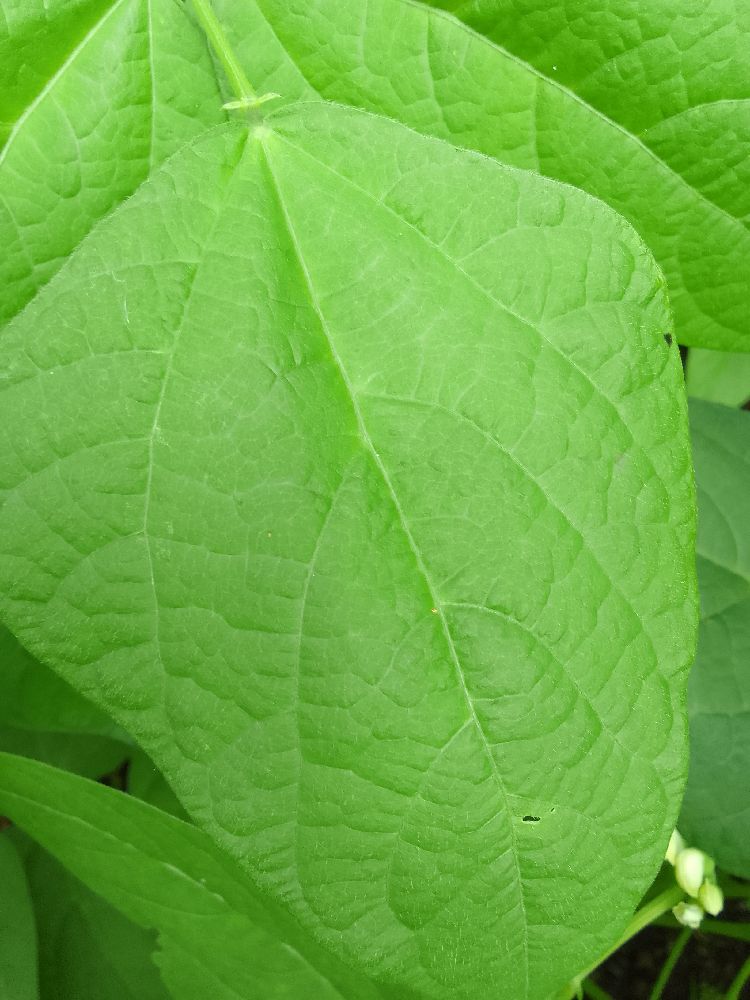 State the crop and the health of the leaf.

common bean, healthy
